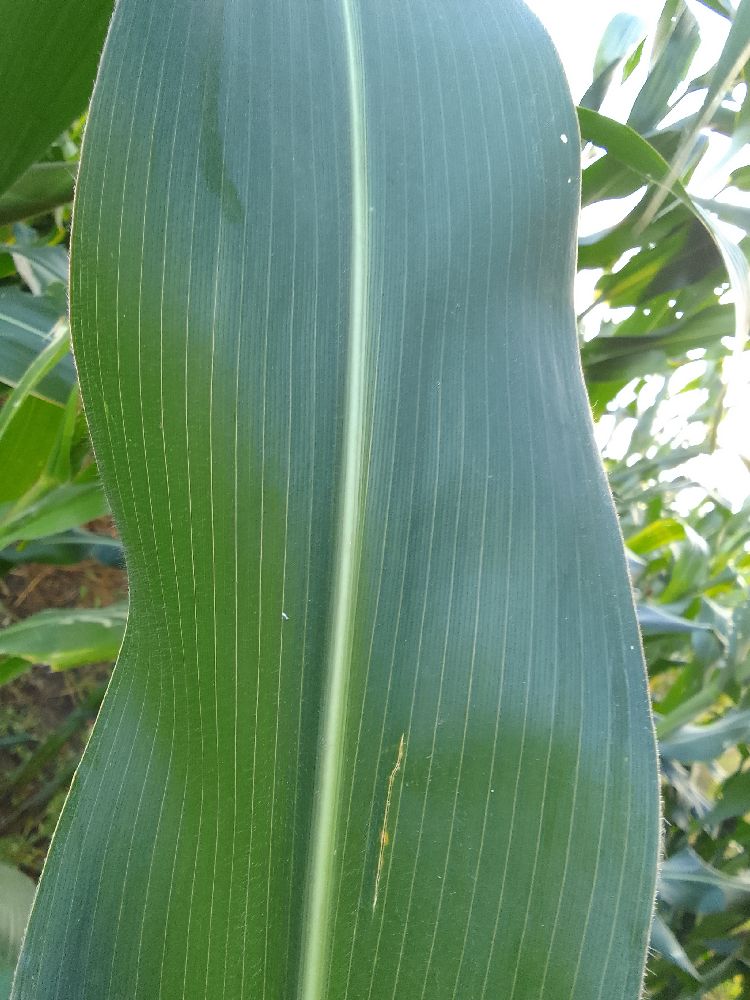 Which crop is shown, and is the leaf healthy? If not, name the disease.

maize, healthy
